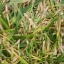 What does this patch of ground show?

grass
